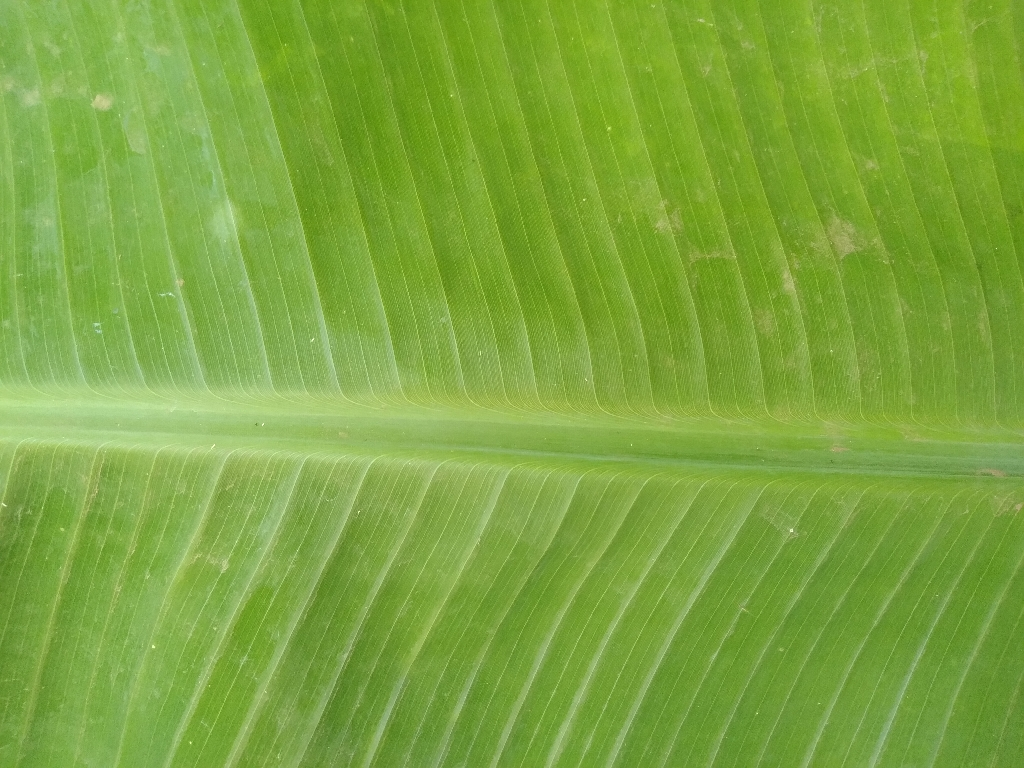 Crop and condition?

banana, healthy
